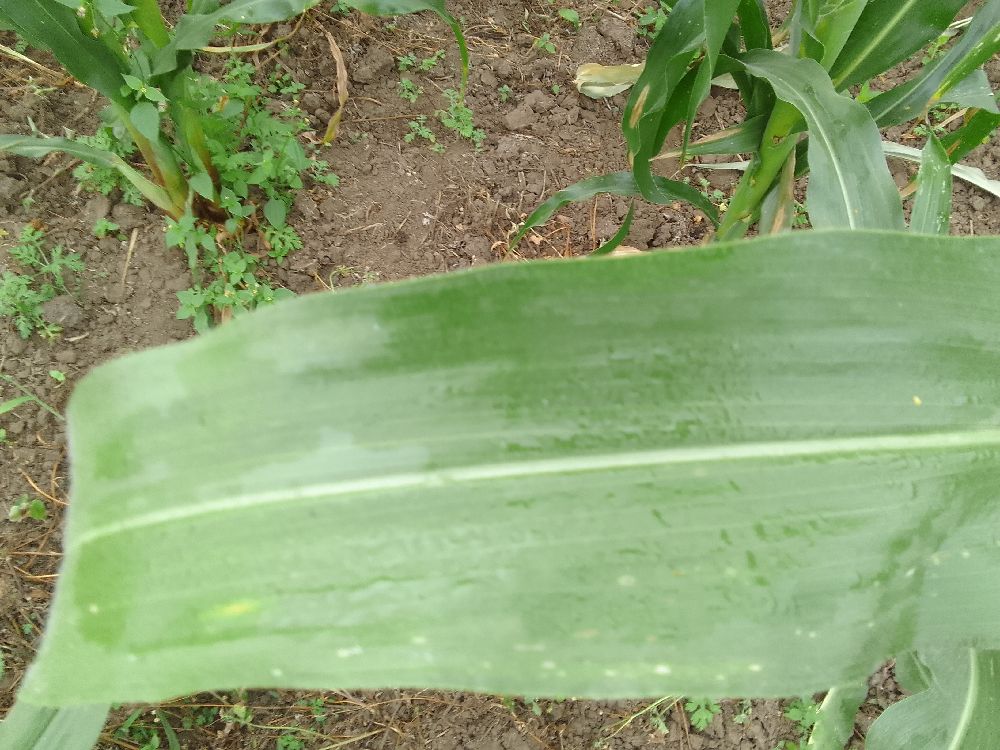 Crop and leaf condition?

maize, healthy
